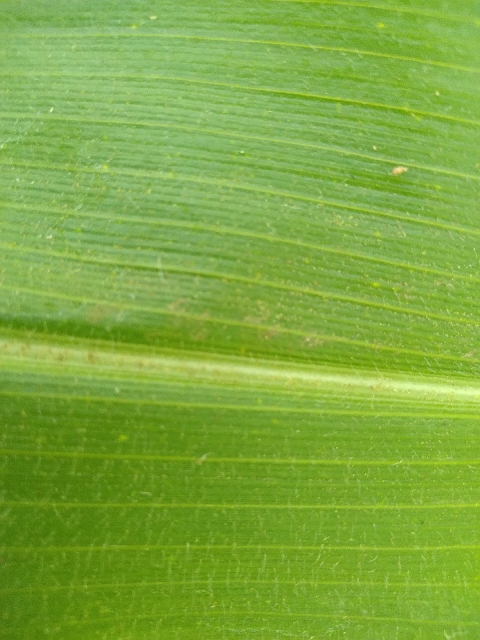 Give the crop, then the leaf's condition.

maize, healthy
